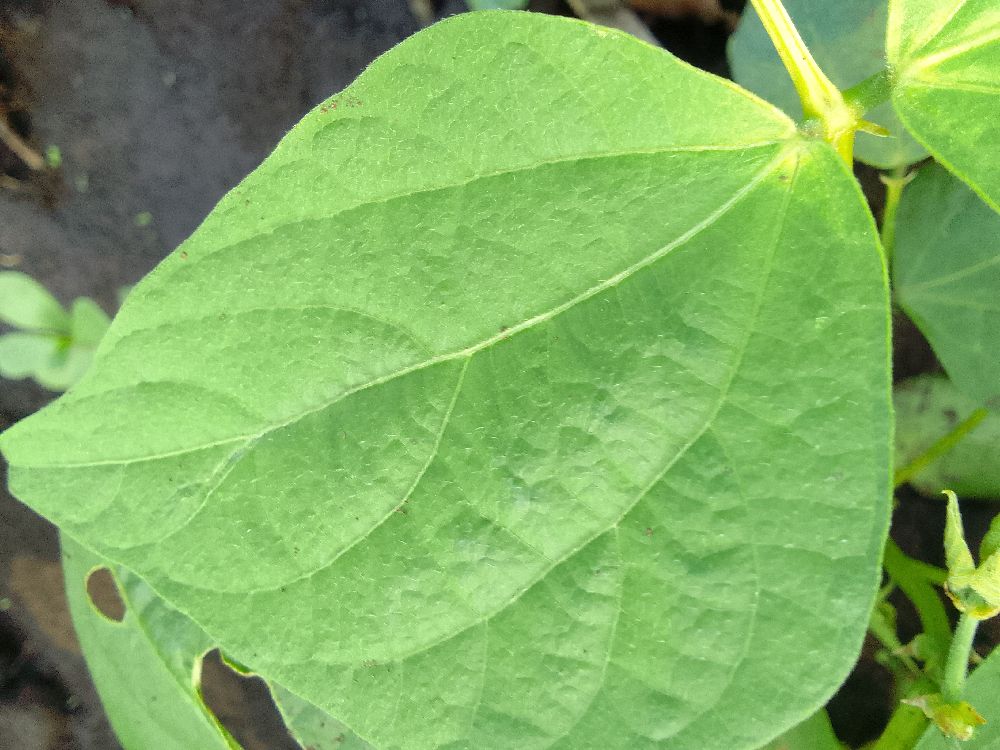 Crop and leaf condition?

common bean, healthy
